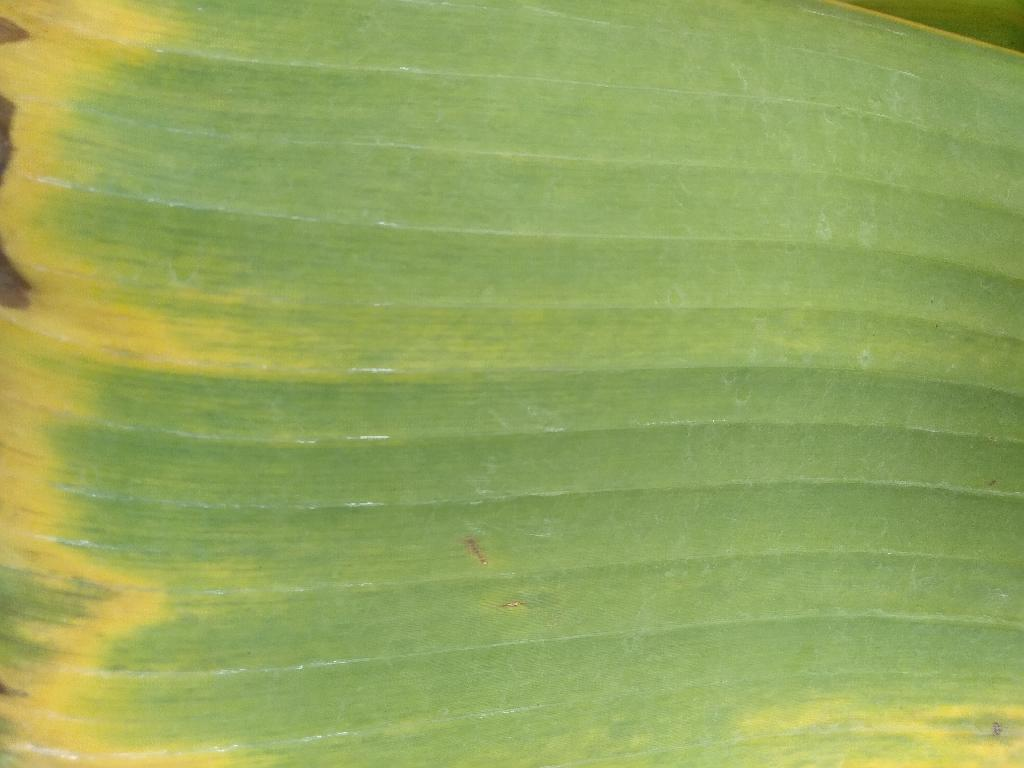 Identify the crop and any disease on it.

banana, fusarium wilt race 1
